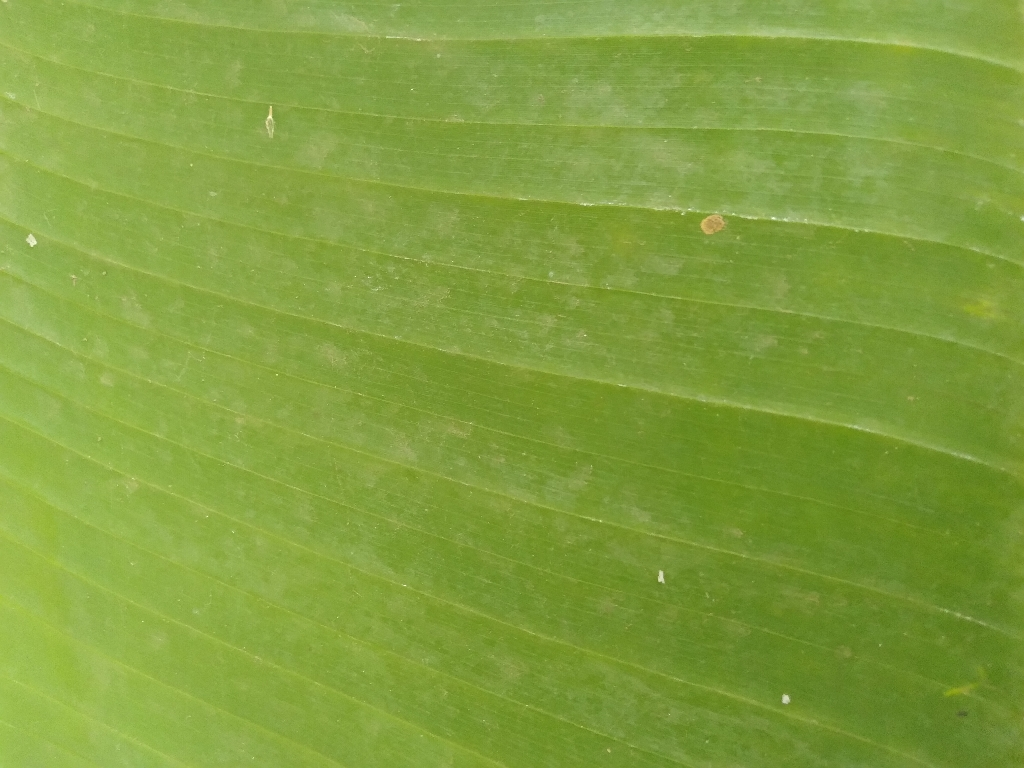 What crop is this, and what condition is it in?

banana, healthy
